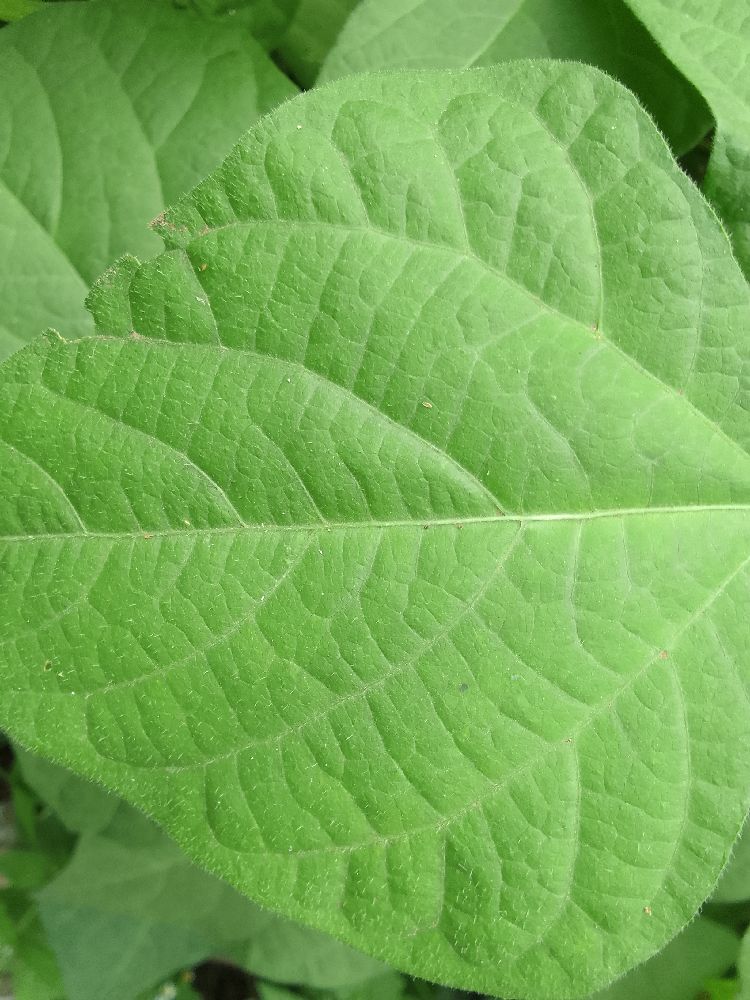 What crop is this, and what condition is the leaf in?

common bean, healthy
